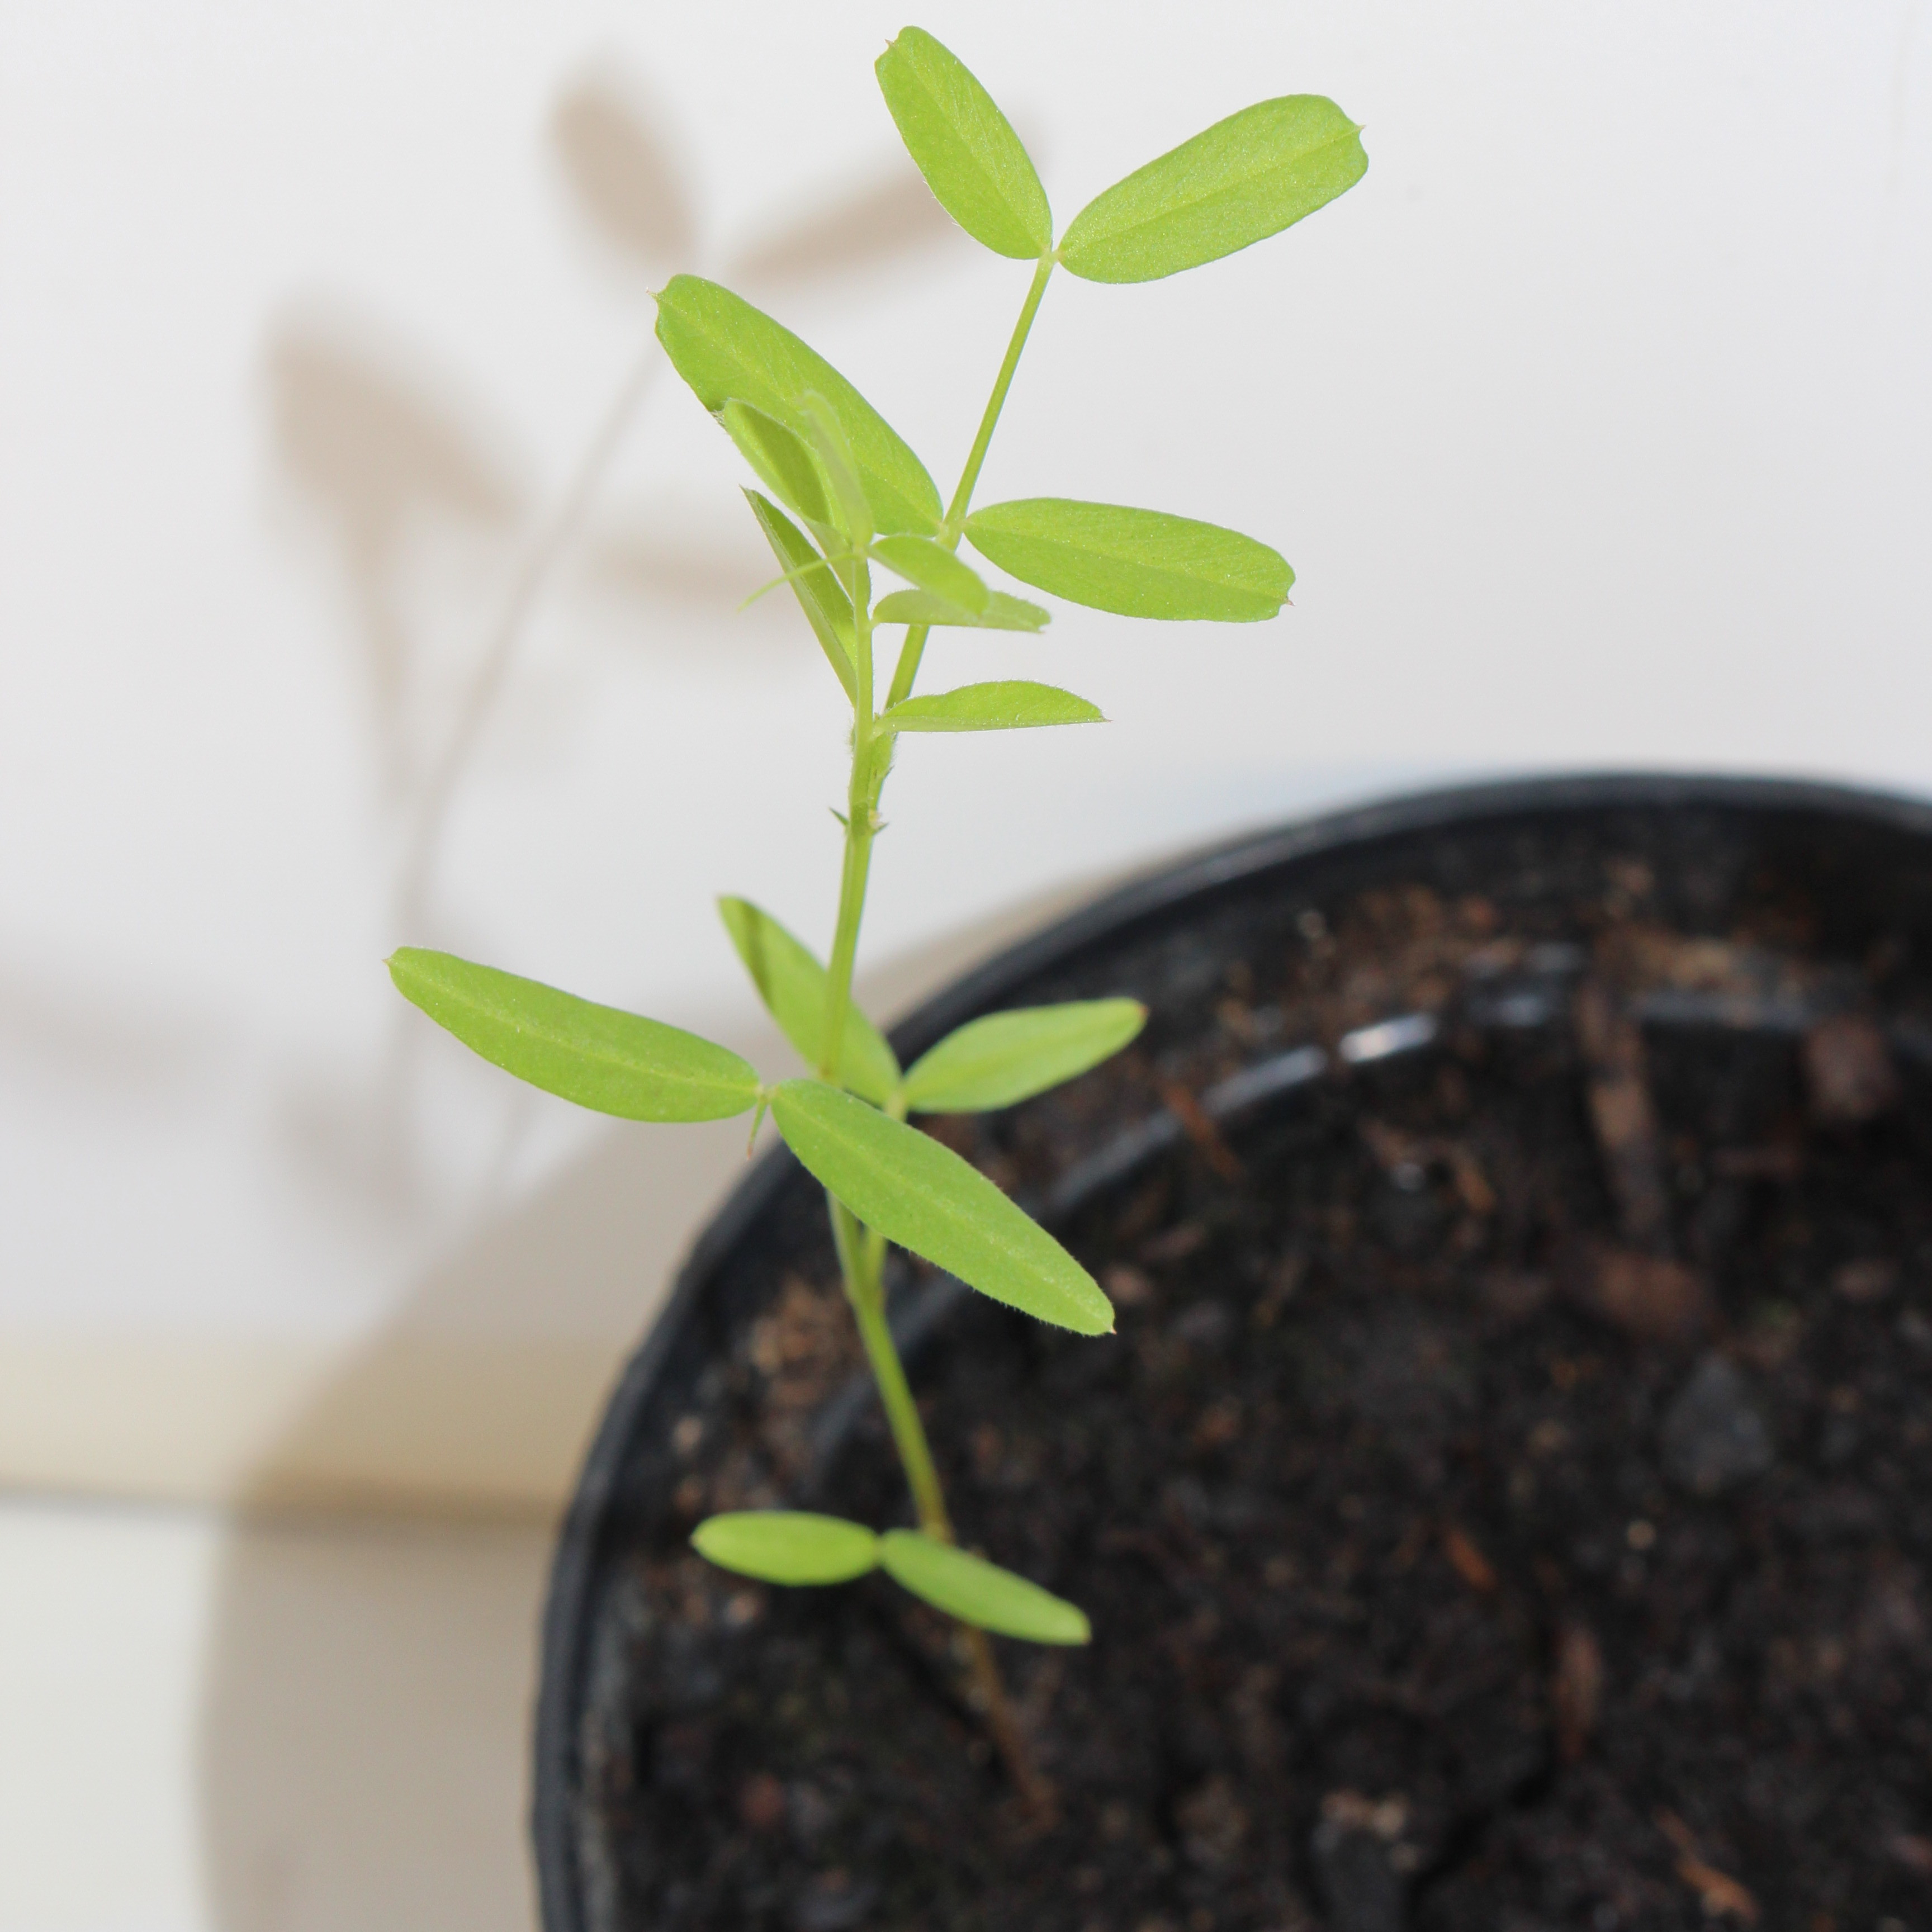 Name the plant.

Vicia sativa
